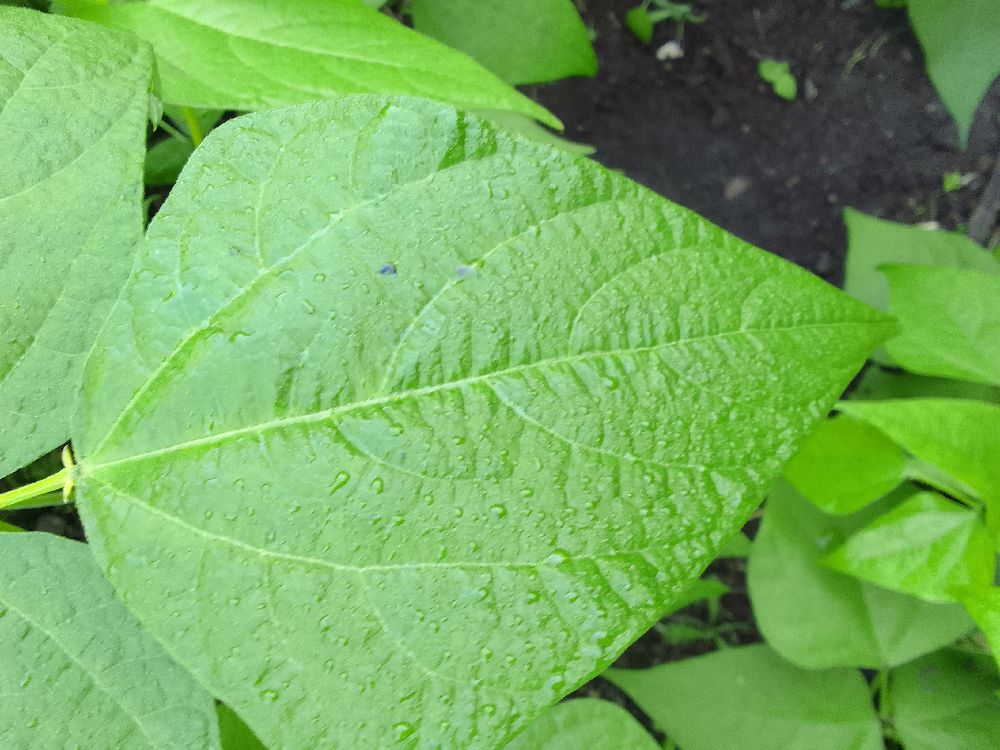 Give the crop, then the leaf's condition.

common bean, healthy
